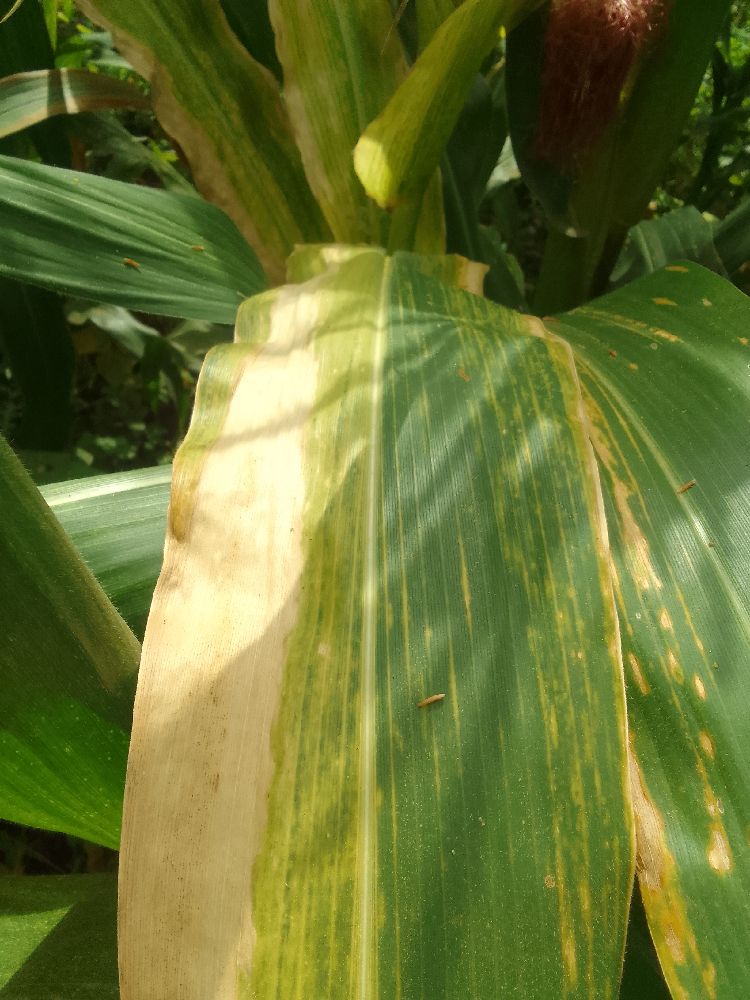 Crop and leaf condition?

maize, maize lethal necrosis
